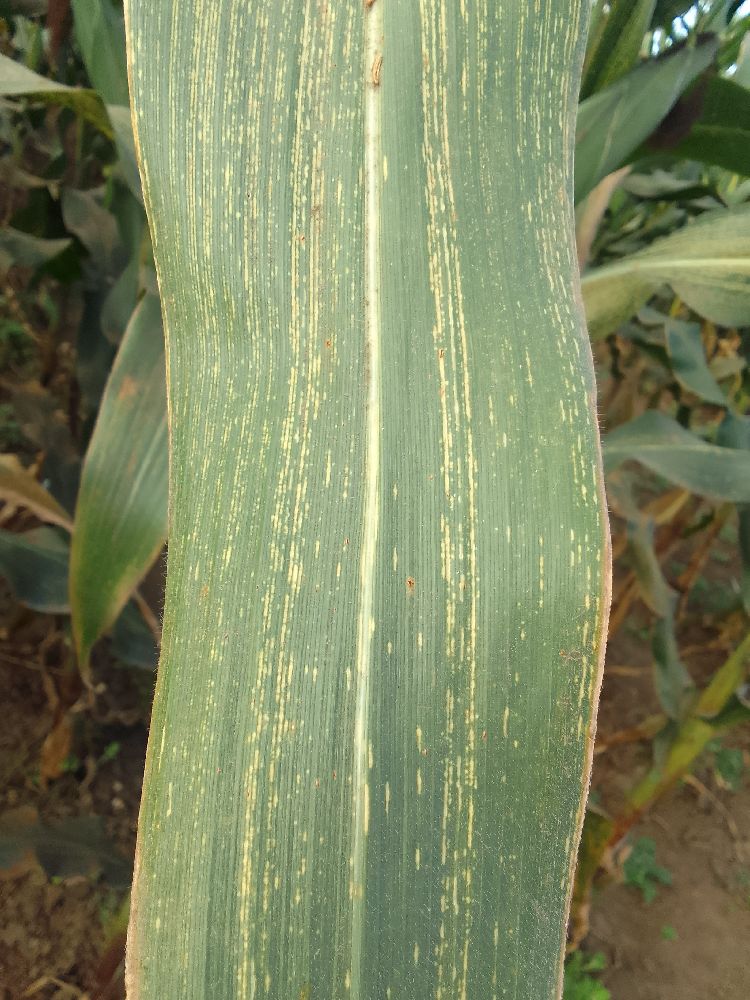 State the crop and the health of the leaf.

maize, maize streak virus
